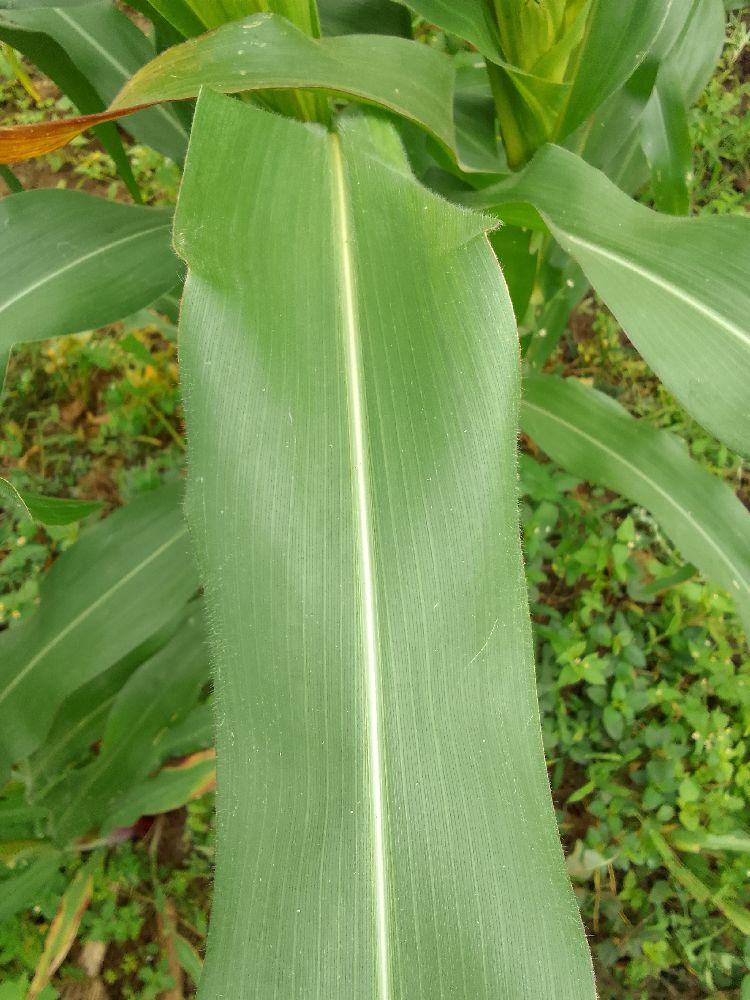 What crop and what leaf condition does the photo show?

maize, healthy
